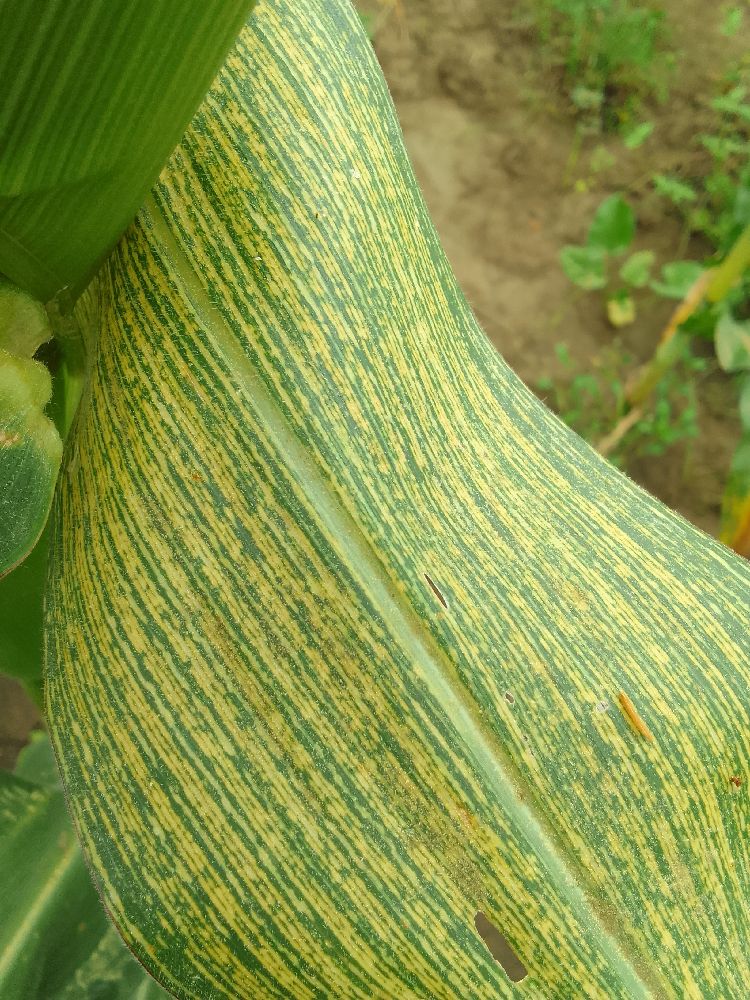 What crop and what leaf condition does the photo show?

maize, maize streak virus
